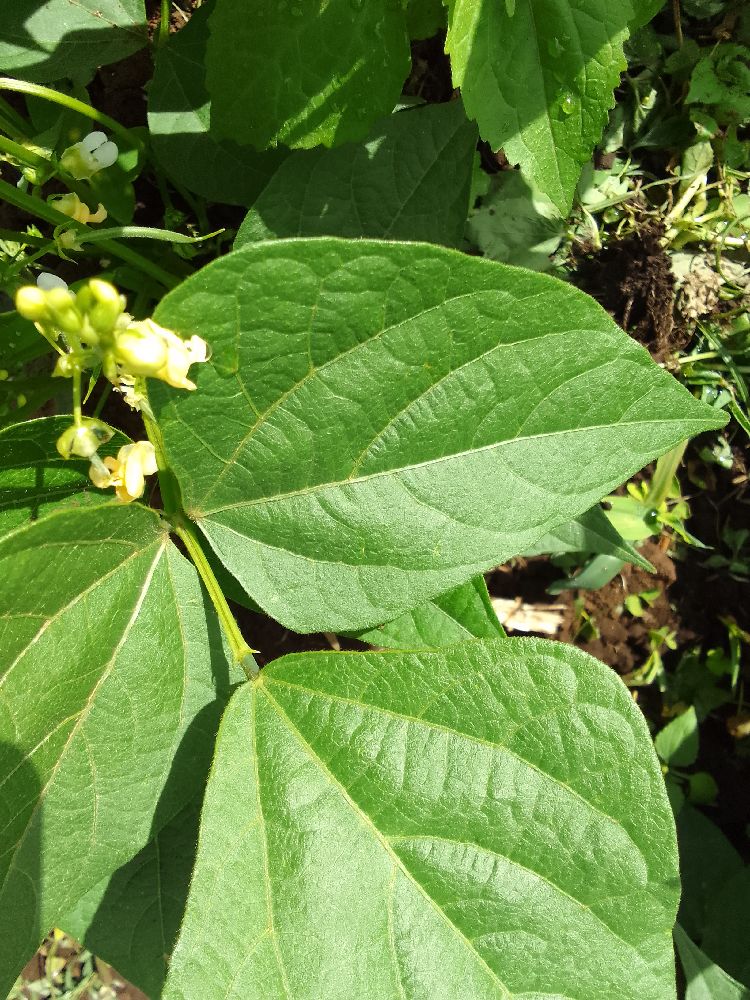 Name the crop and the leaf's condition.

common bean, healthy
